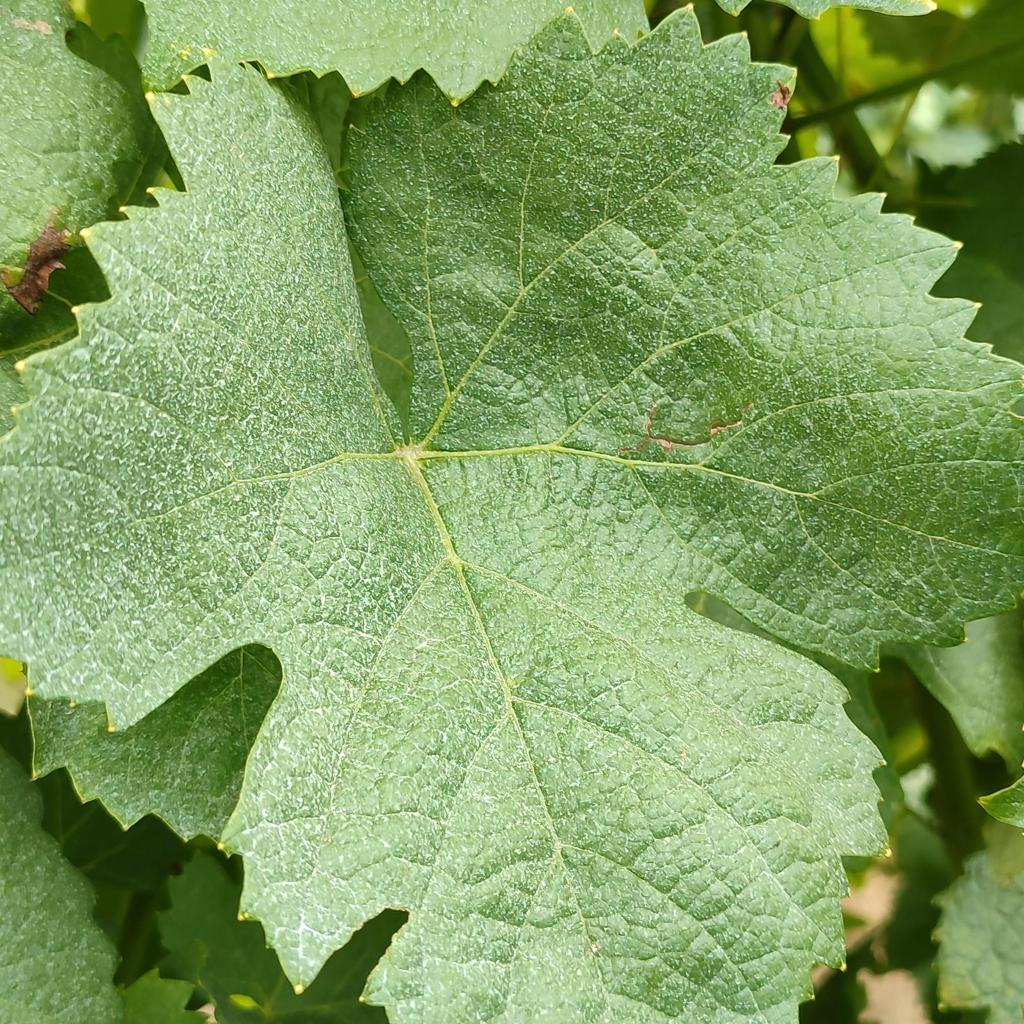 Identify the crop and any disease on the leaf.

grapevine, healthy
